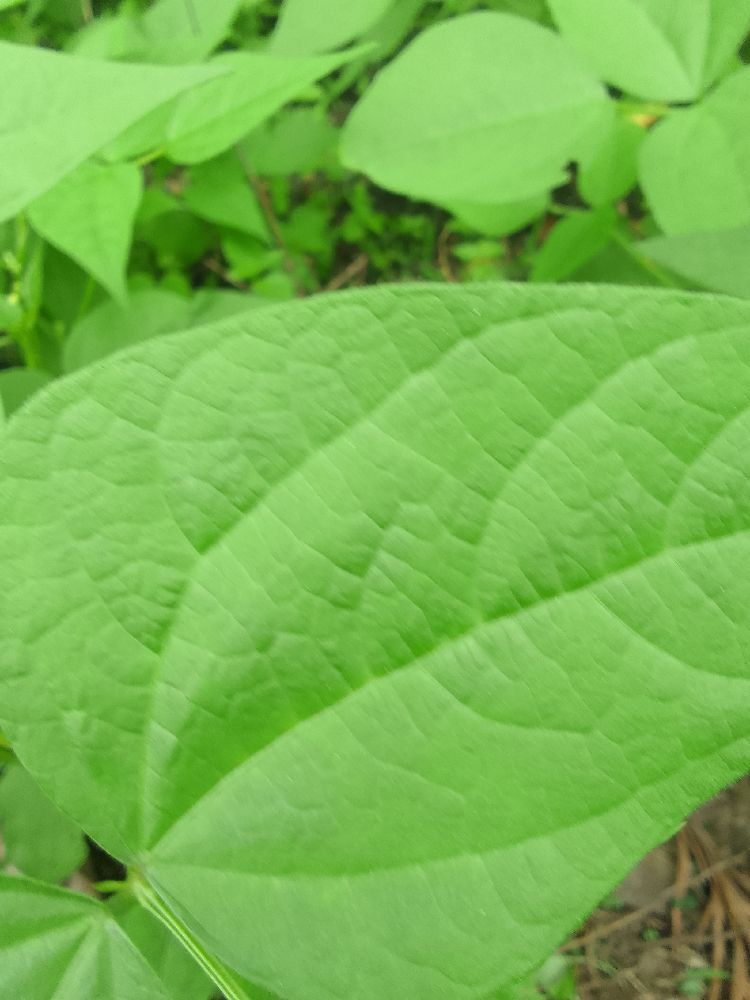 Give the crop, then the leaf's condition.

common bean, healthy
